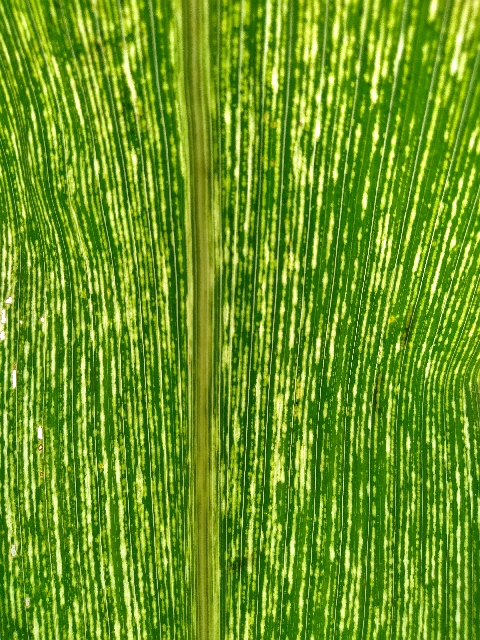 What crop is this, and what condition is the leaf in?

maize, maize streak virus
